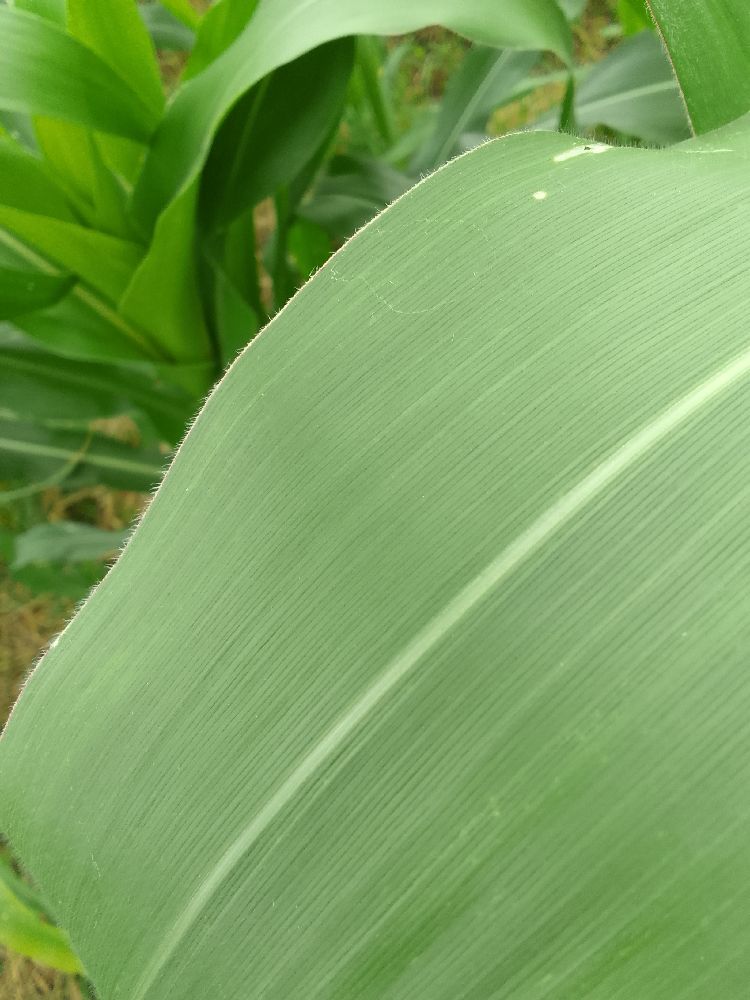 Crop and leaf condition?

maize, healthy
